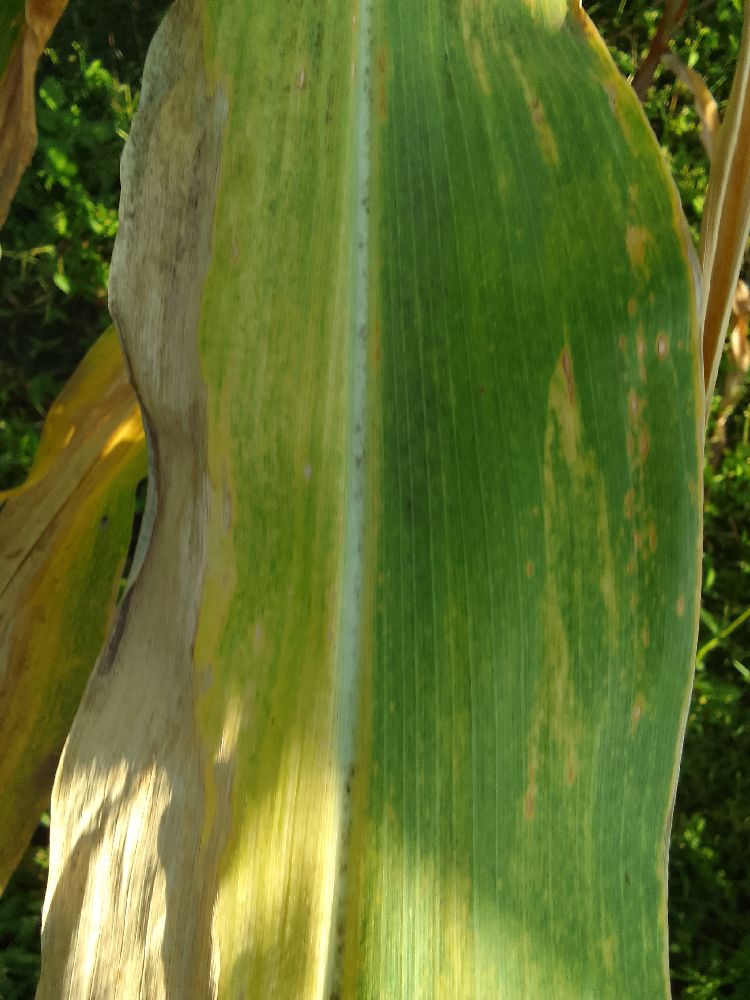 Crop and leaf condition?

maize, maize lethal necrosis
